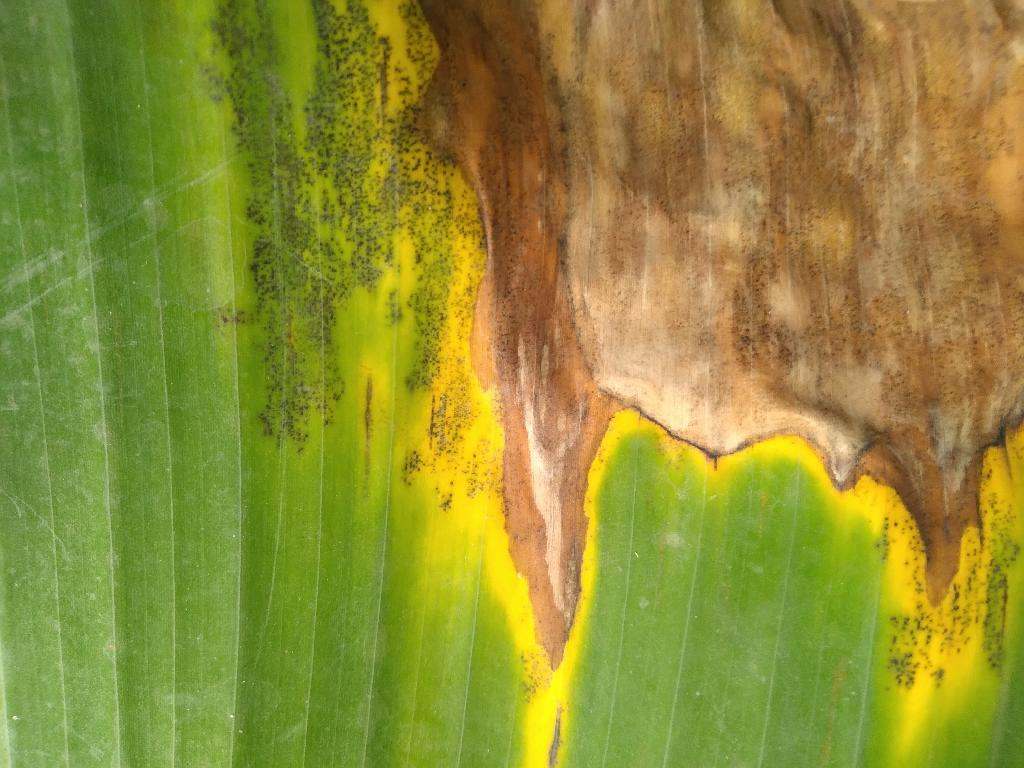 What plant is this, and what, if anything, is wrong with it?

banana, black sigatoka
